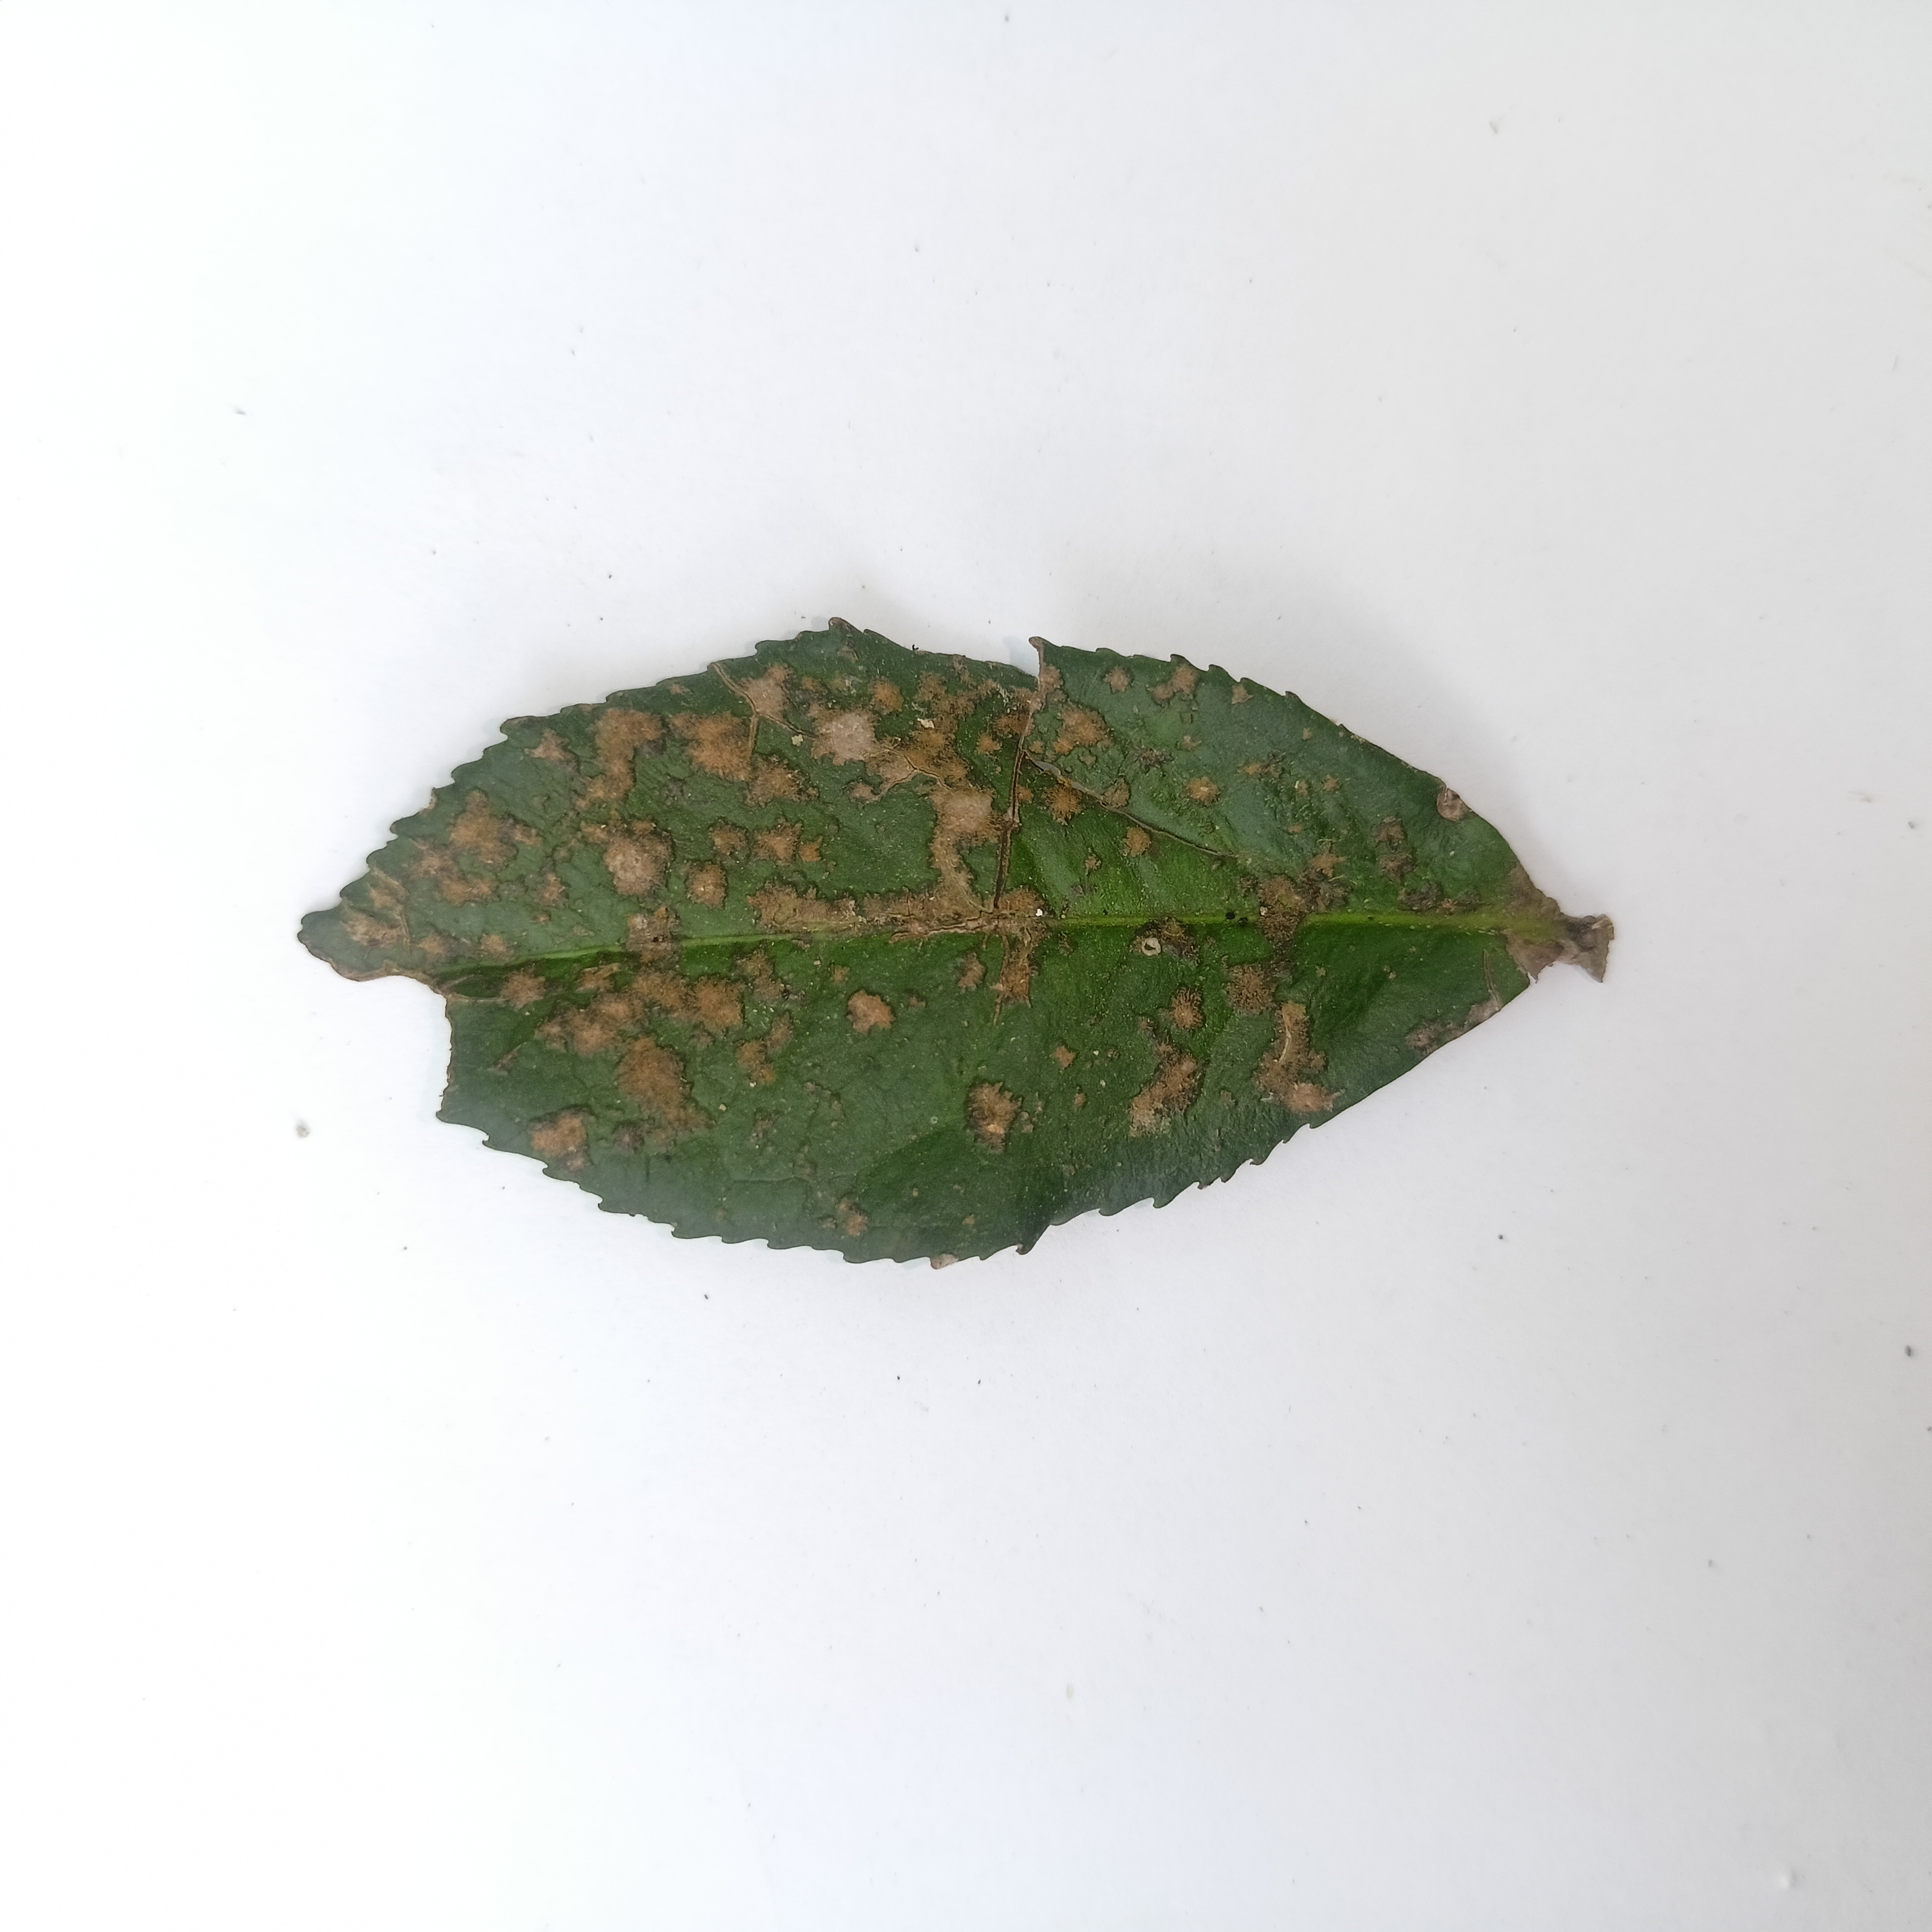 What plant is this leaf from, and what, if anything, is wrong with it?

tea, algal leaf
